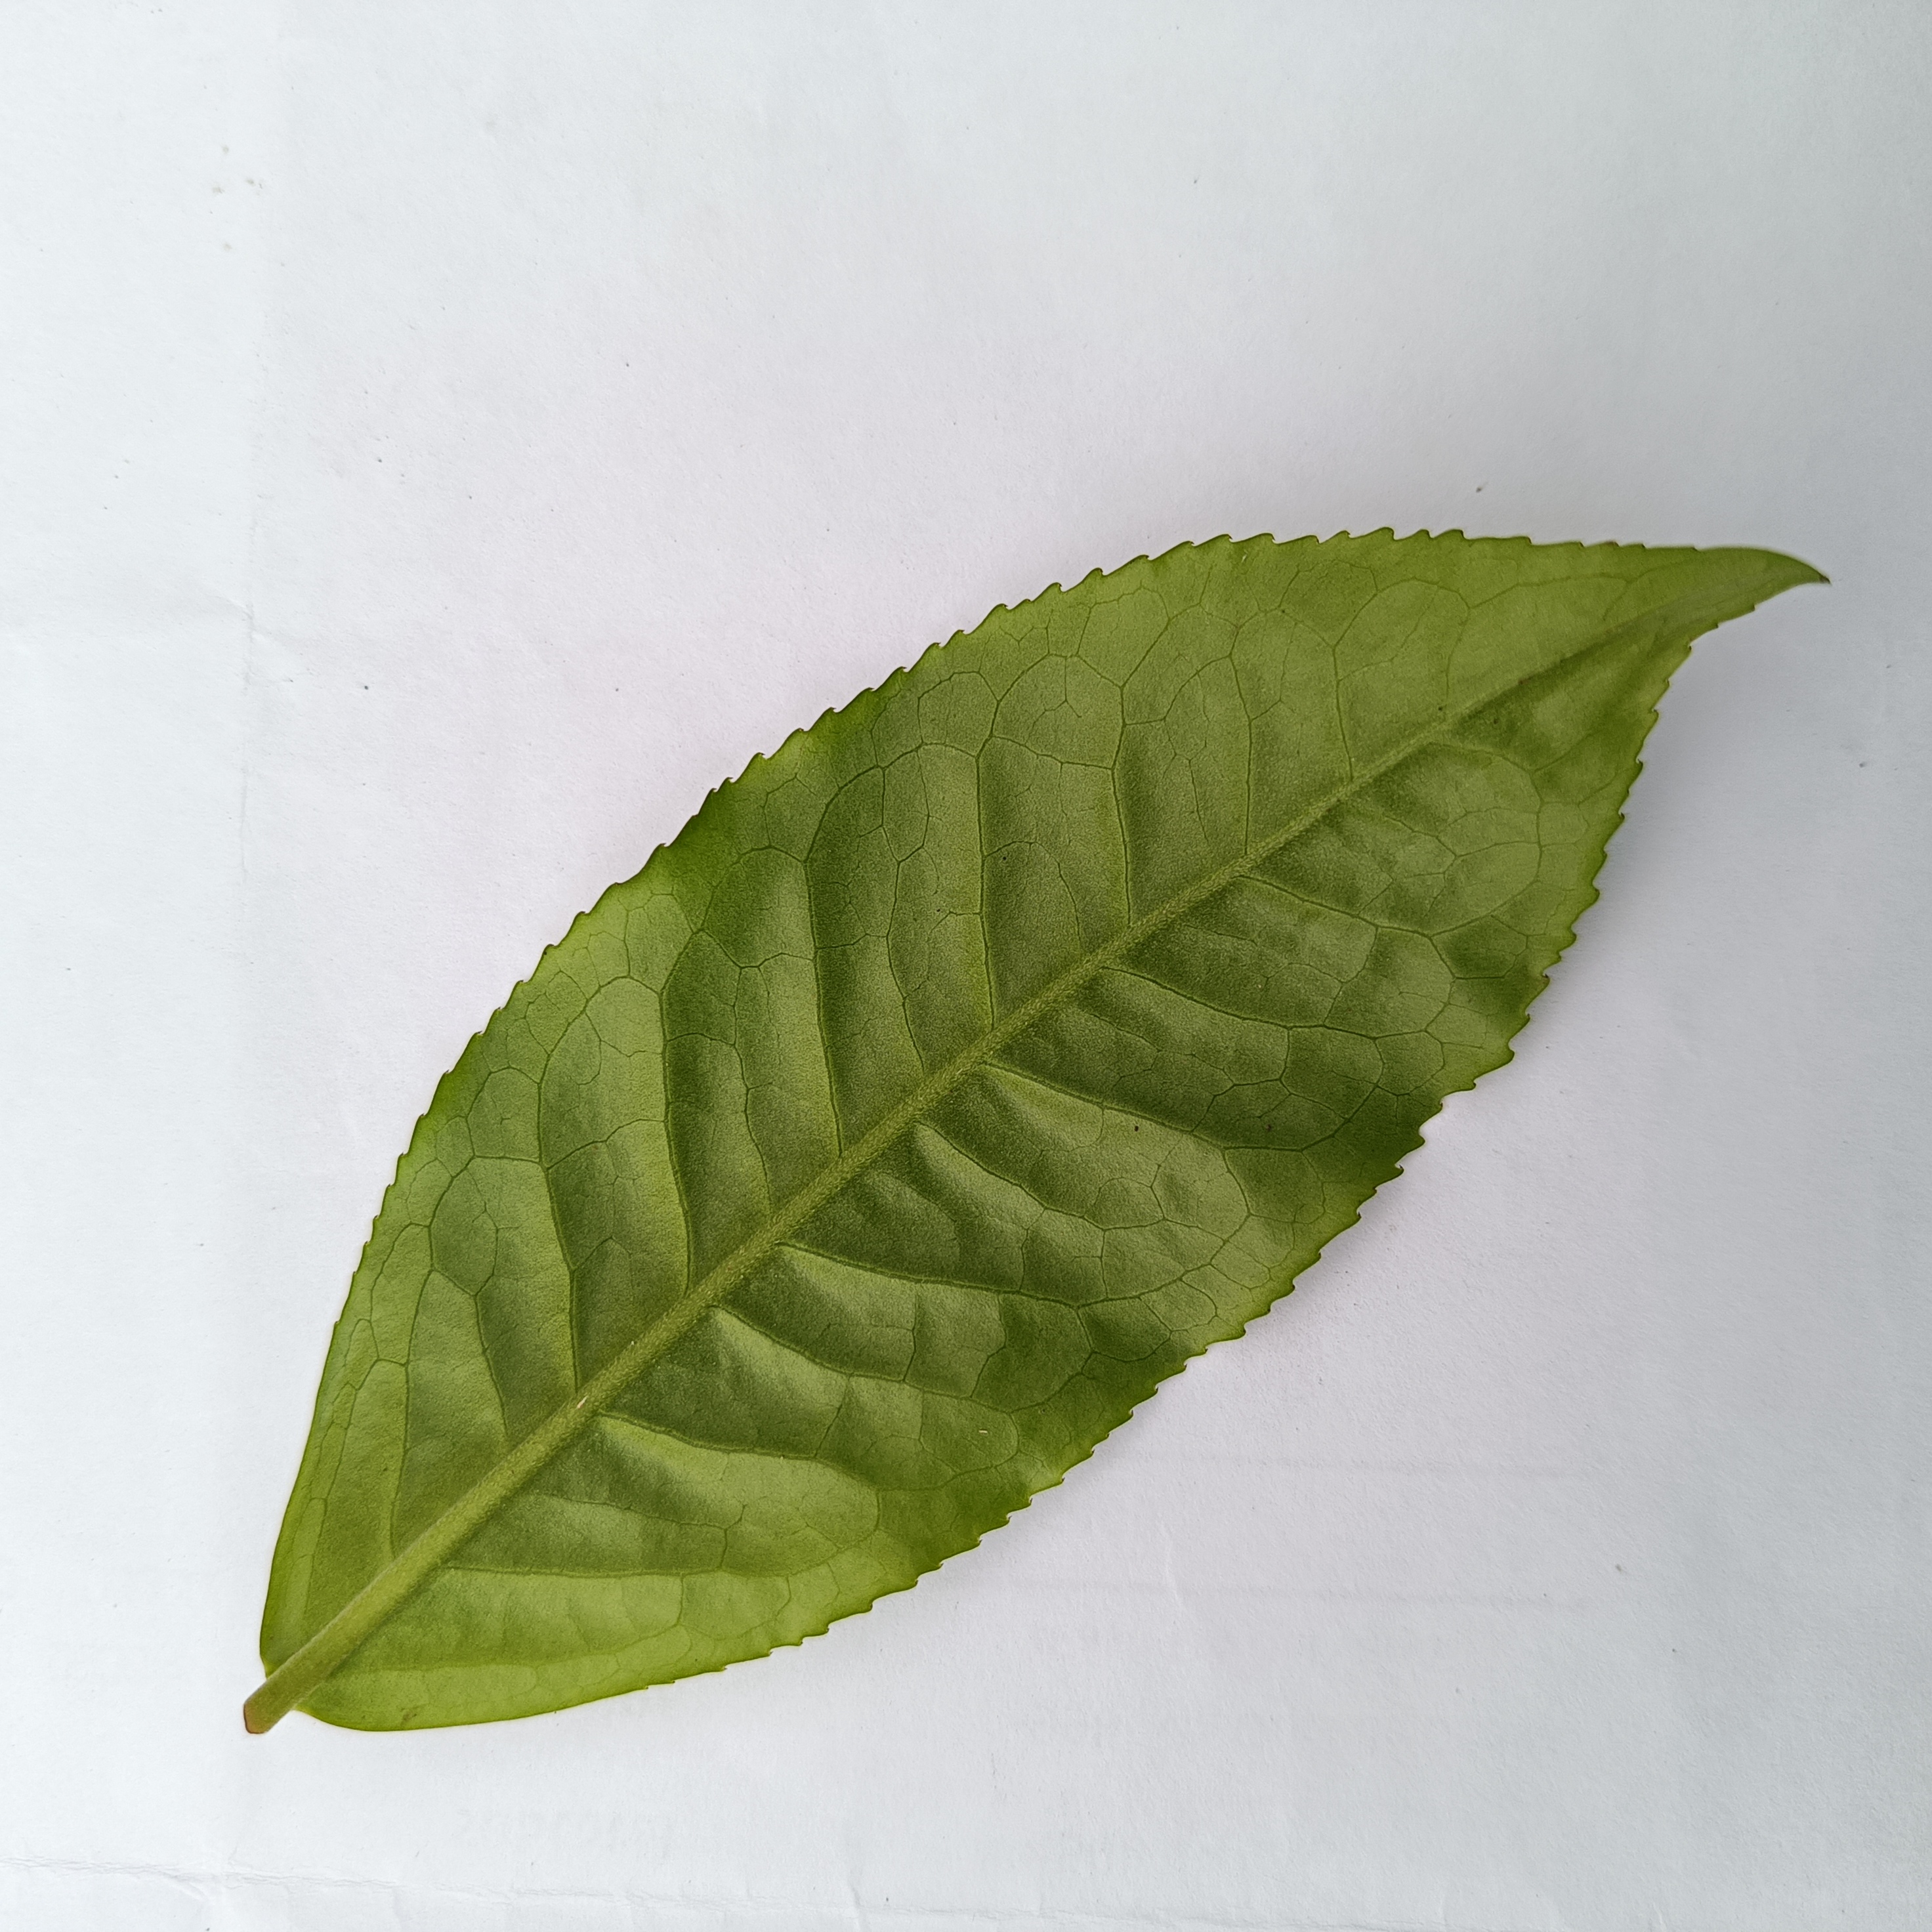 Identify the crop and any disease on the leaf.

tea, healthy
